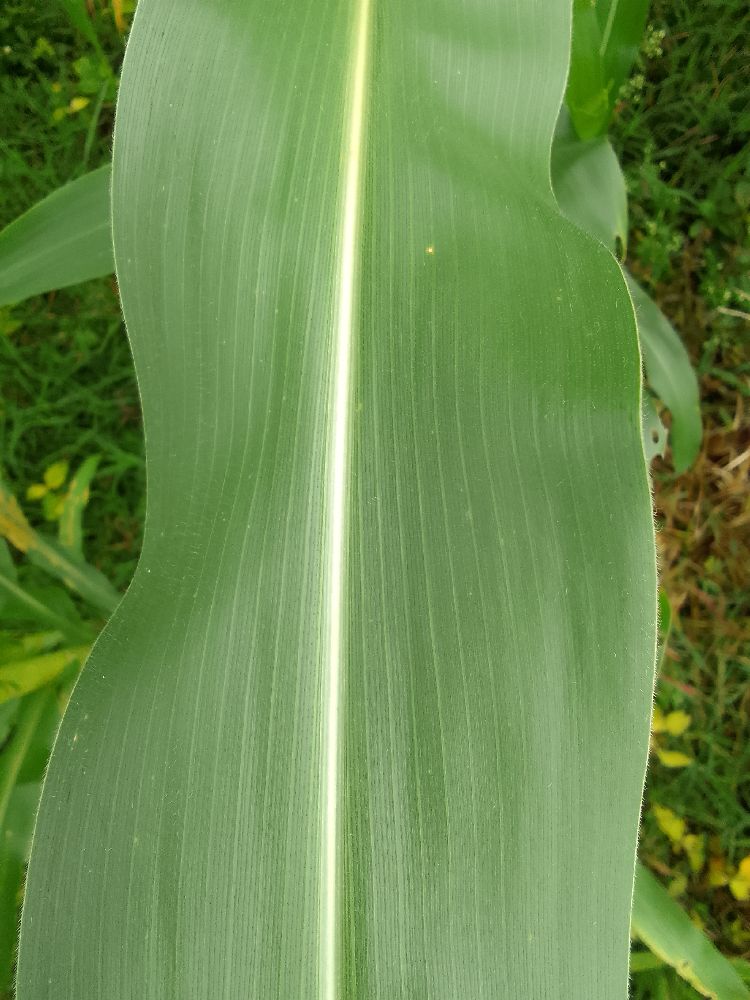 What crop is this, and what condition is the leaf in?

maize, healthy
